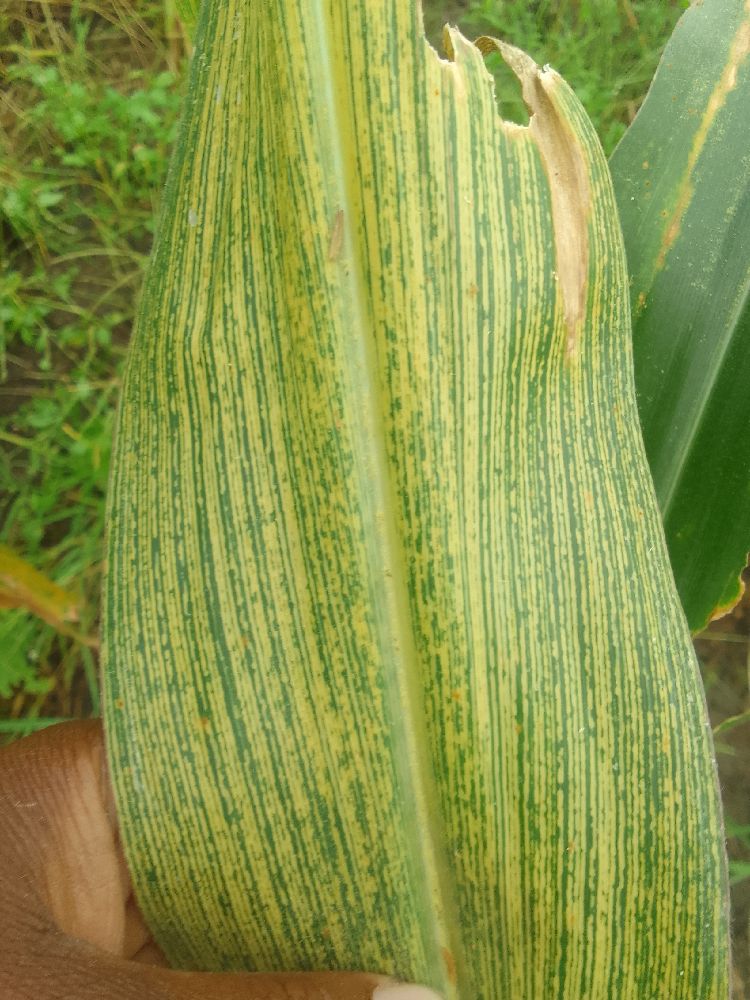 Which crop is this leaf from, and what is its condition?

maize, maize streak virus
